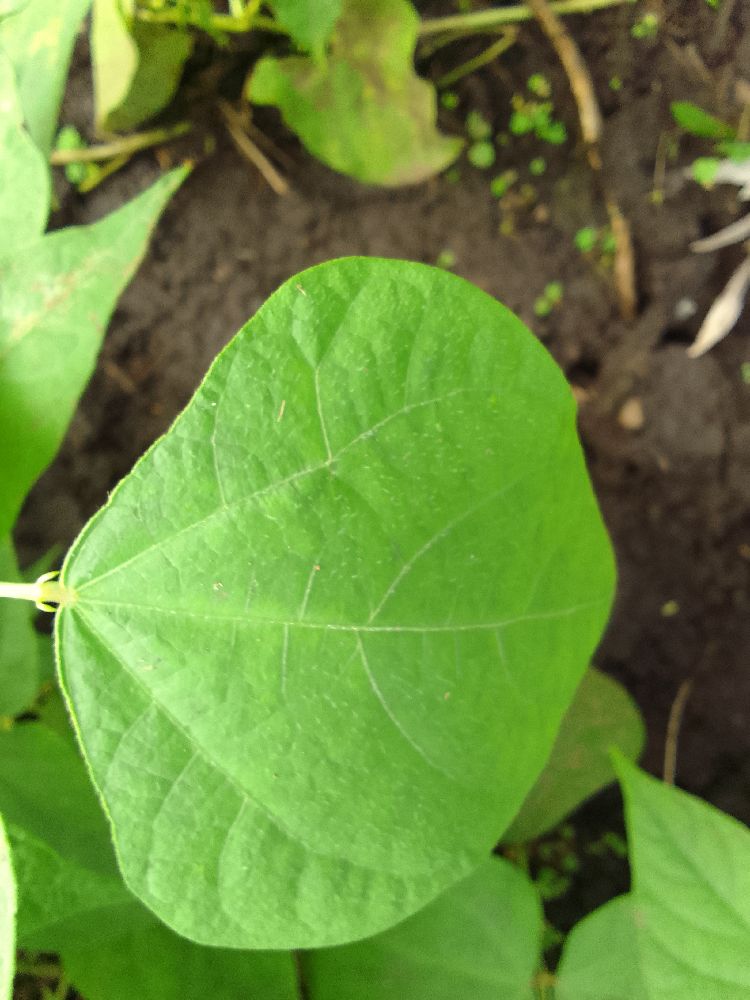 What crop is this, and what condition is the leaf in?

common bean, healthy
